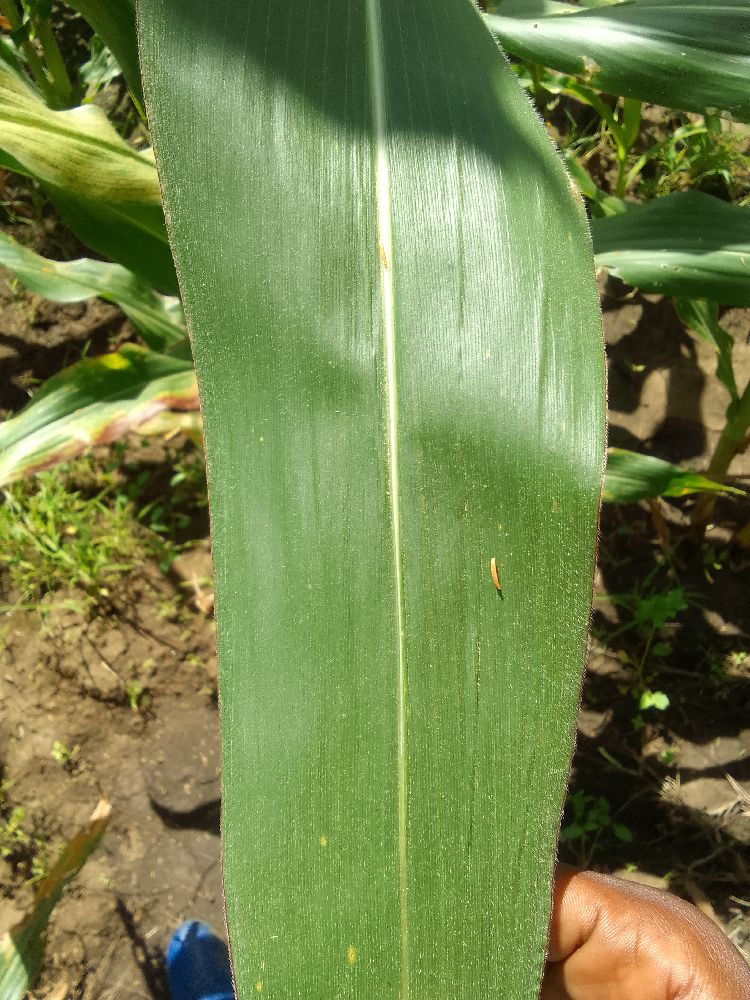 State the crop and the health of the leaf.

maize, healthy
